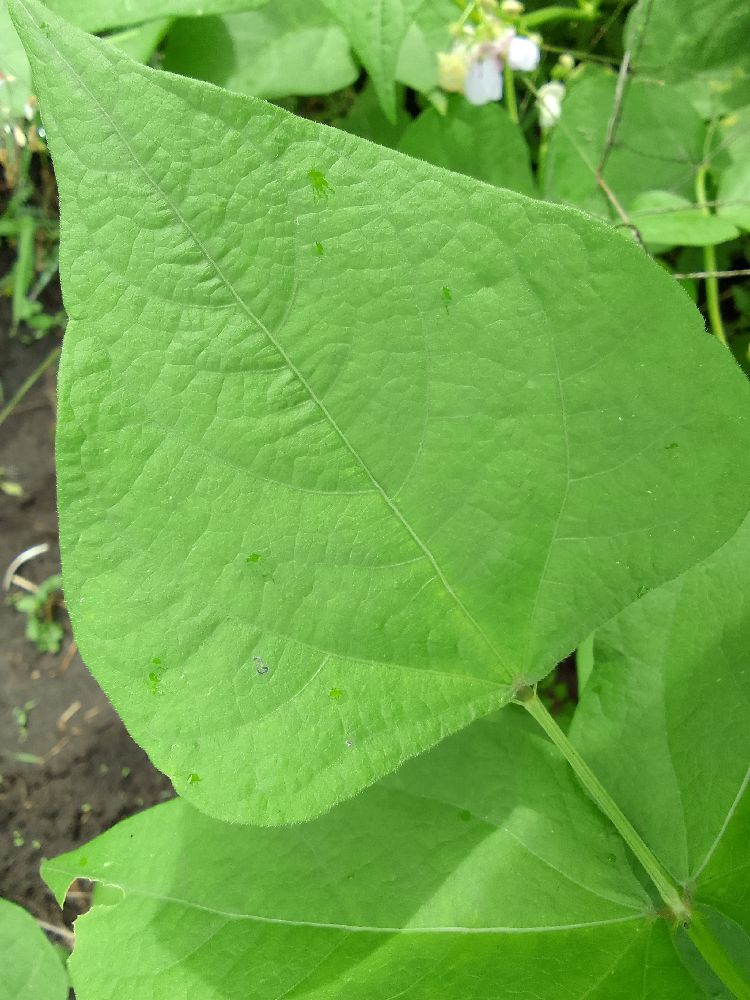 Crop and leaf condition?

common bean, healthy
